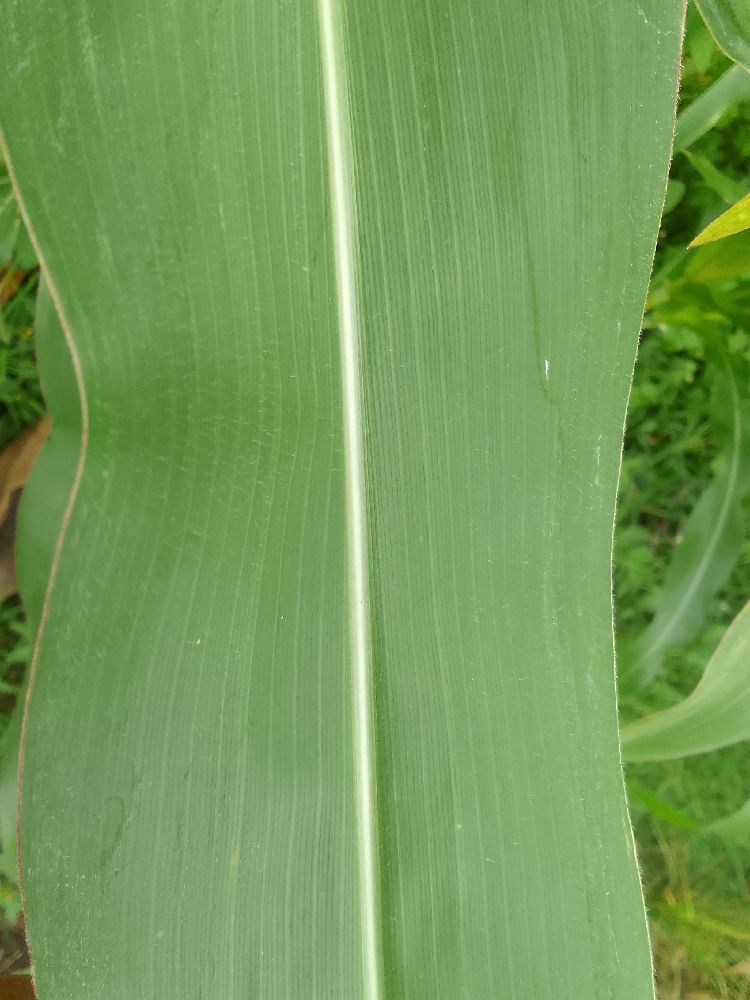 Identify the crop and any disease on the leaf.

maize, healthy
